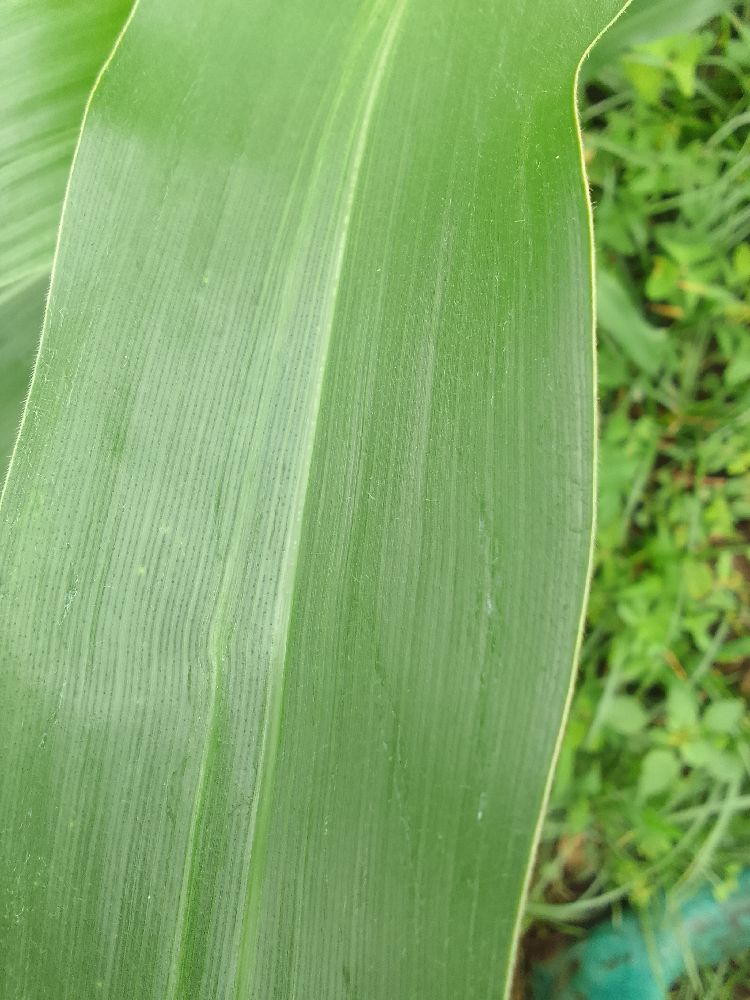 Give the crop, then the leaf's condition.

maize, healthy
